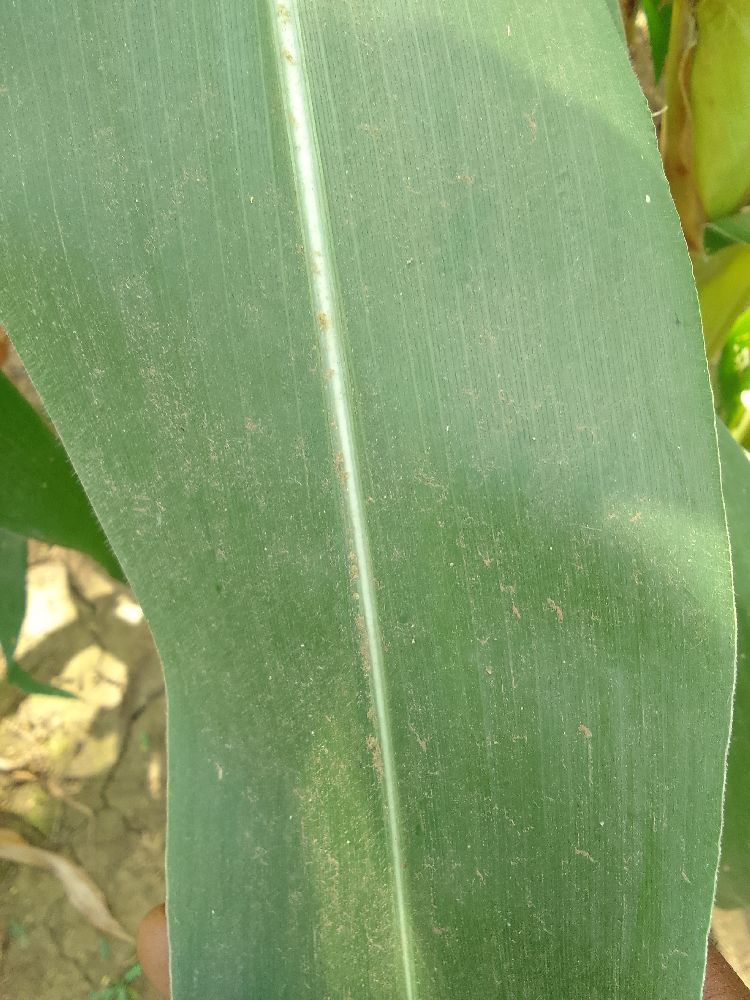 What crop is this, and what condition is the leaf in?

maize, healthy
